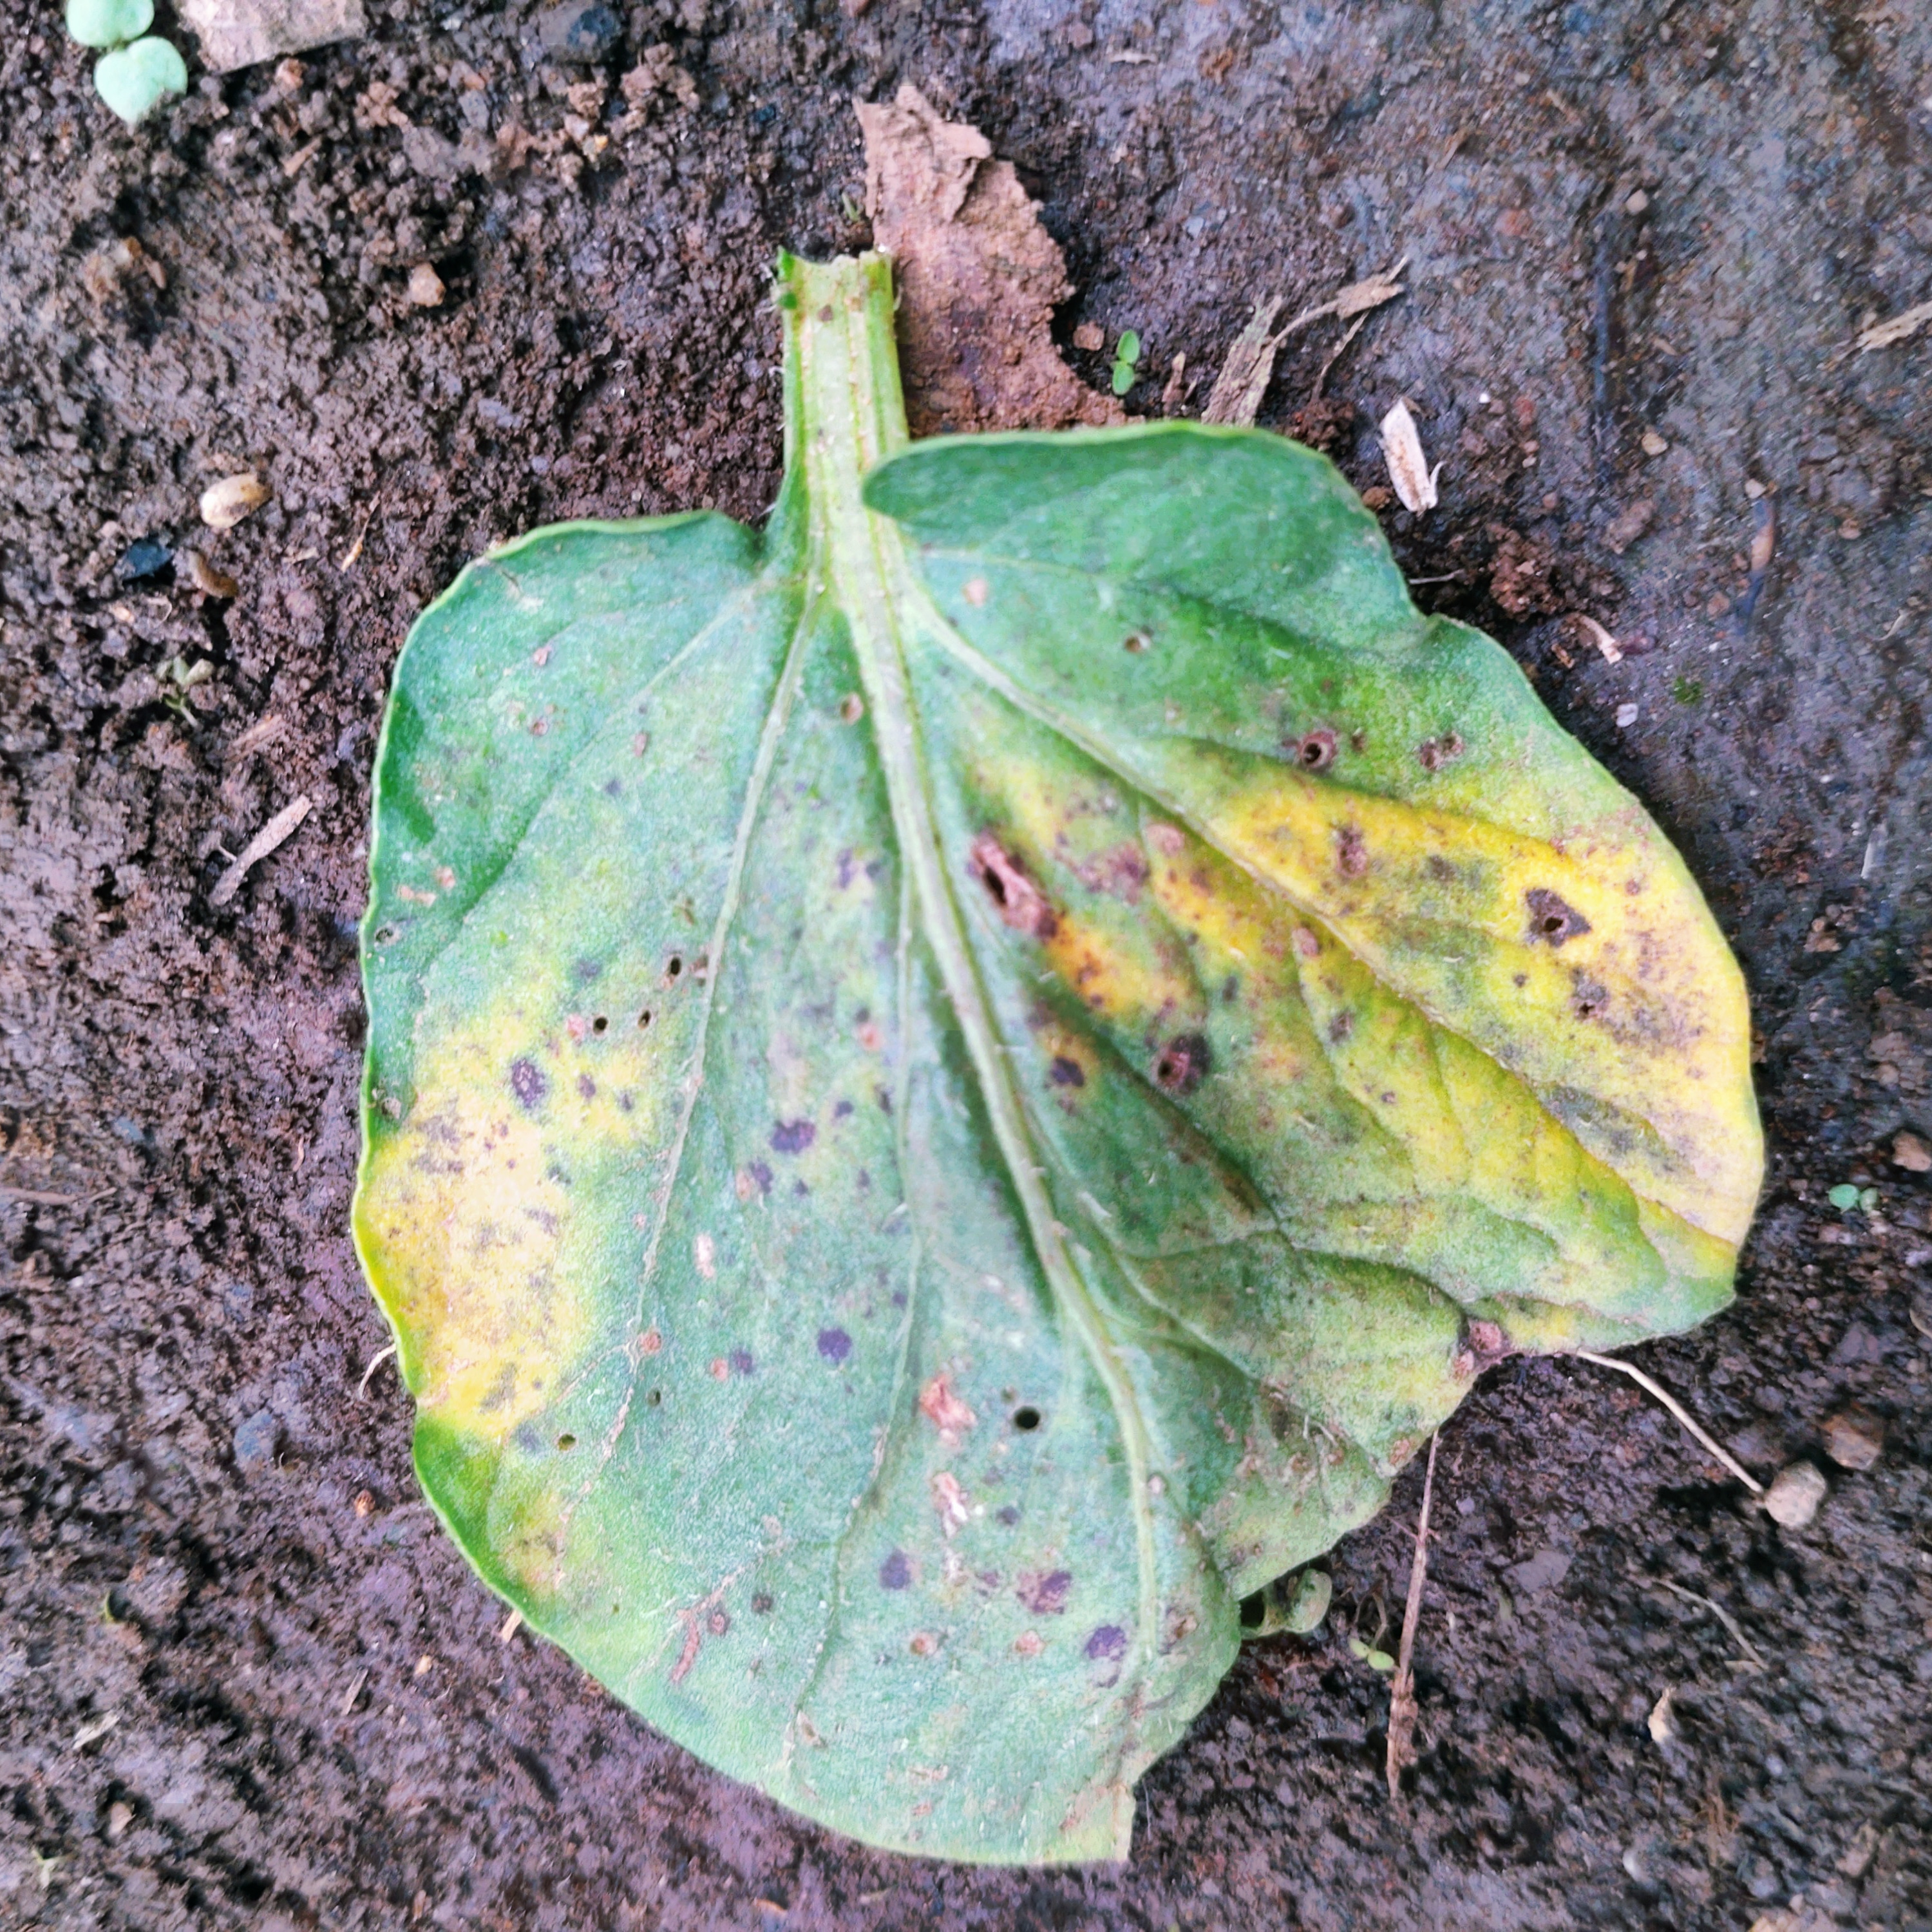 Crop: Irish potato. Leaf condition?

late blight
